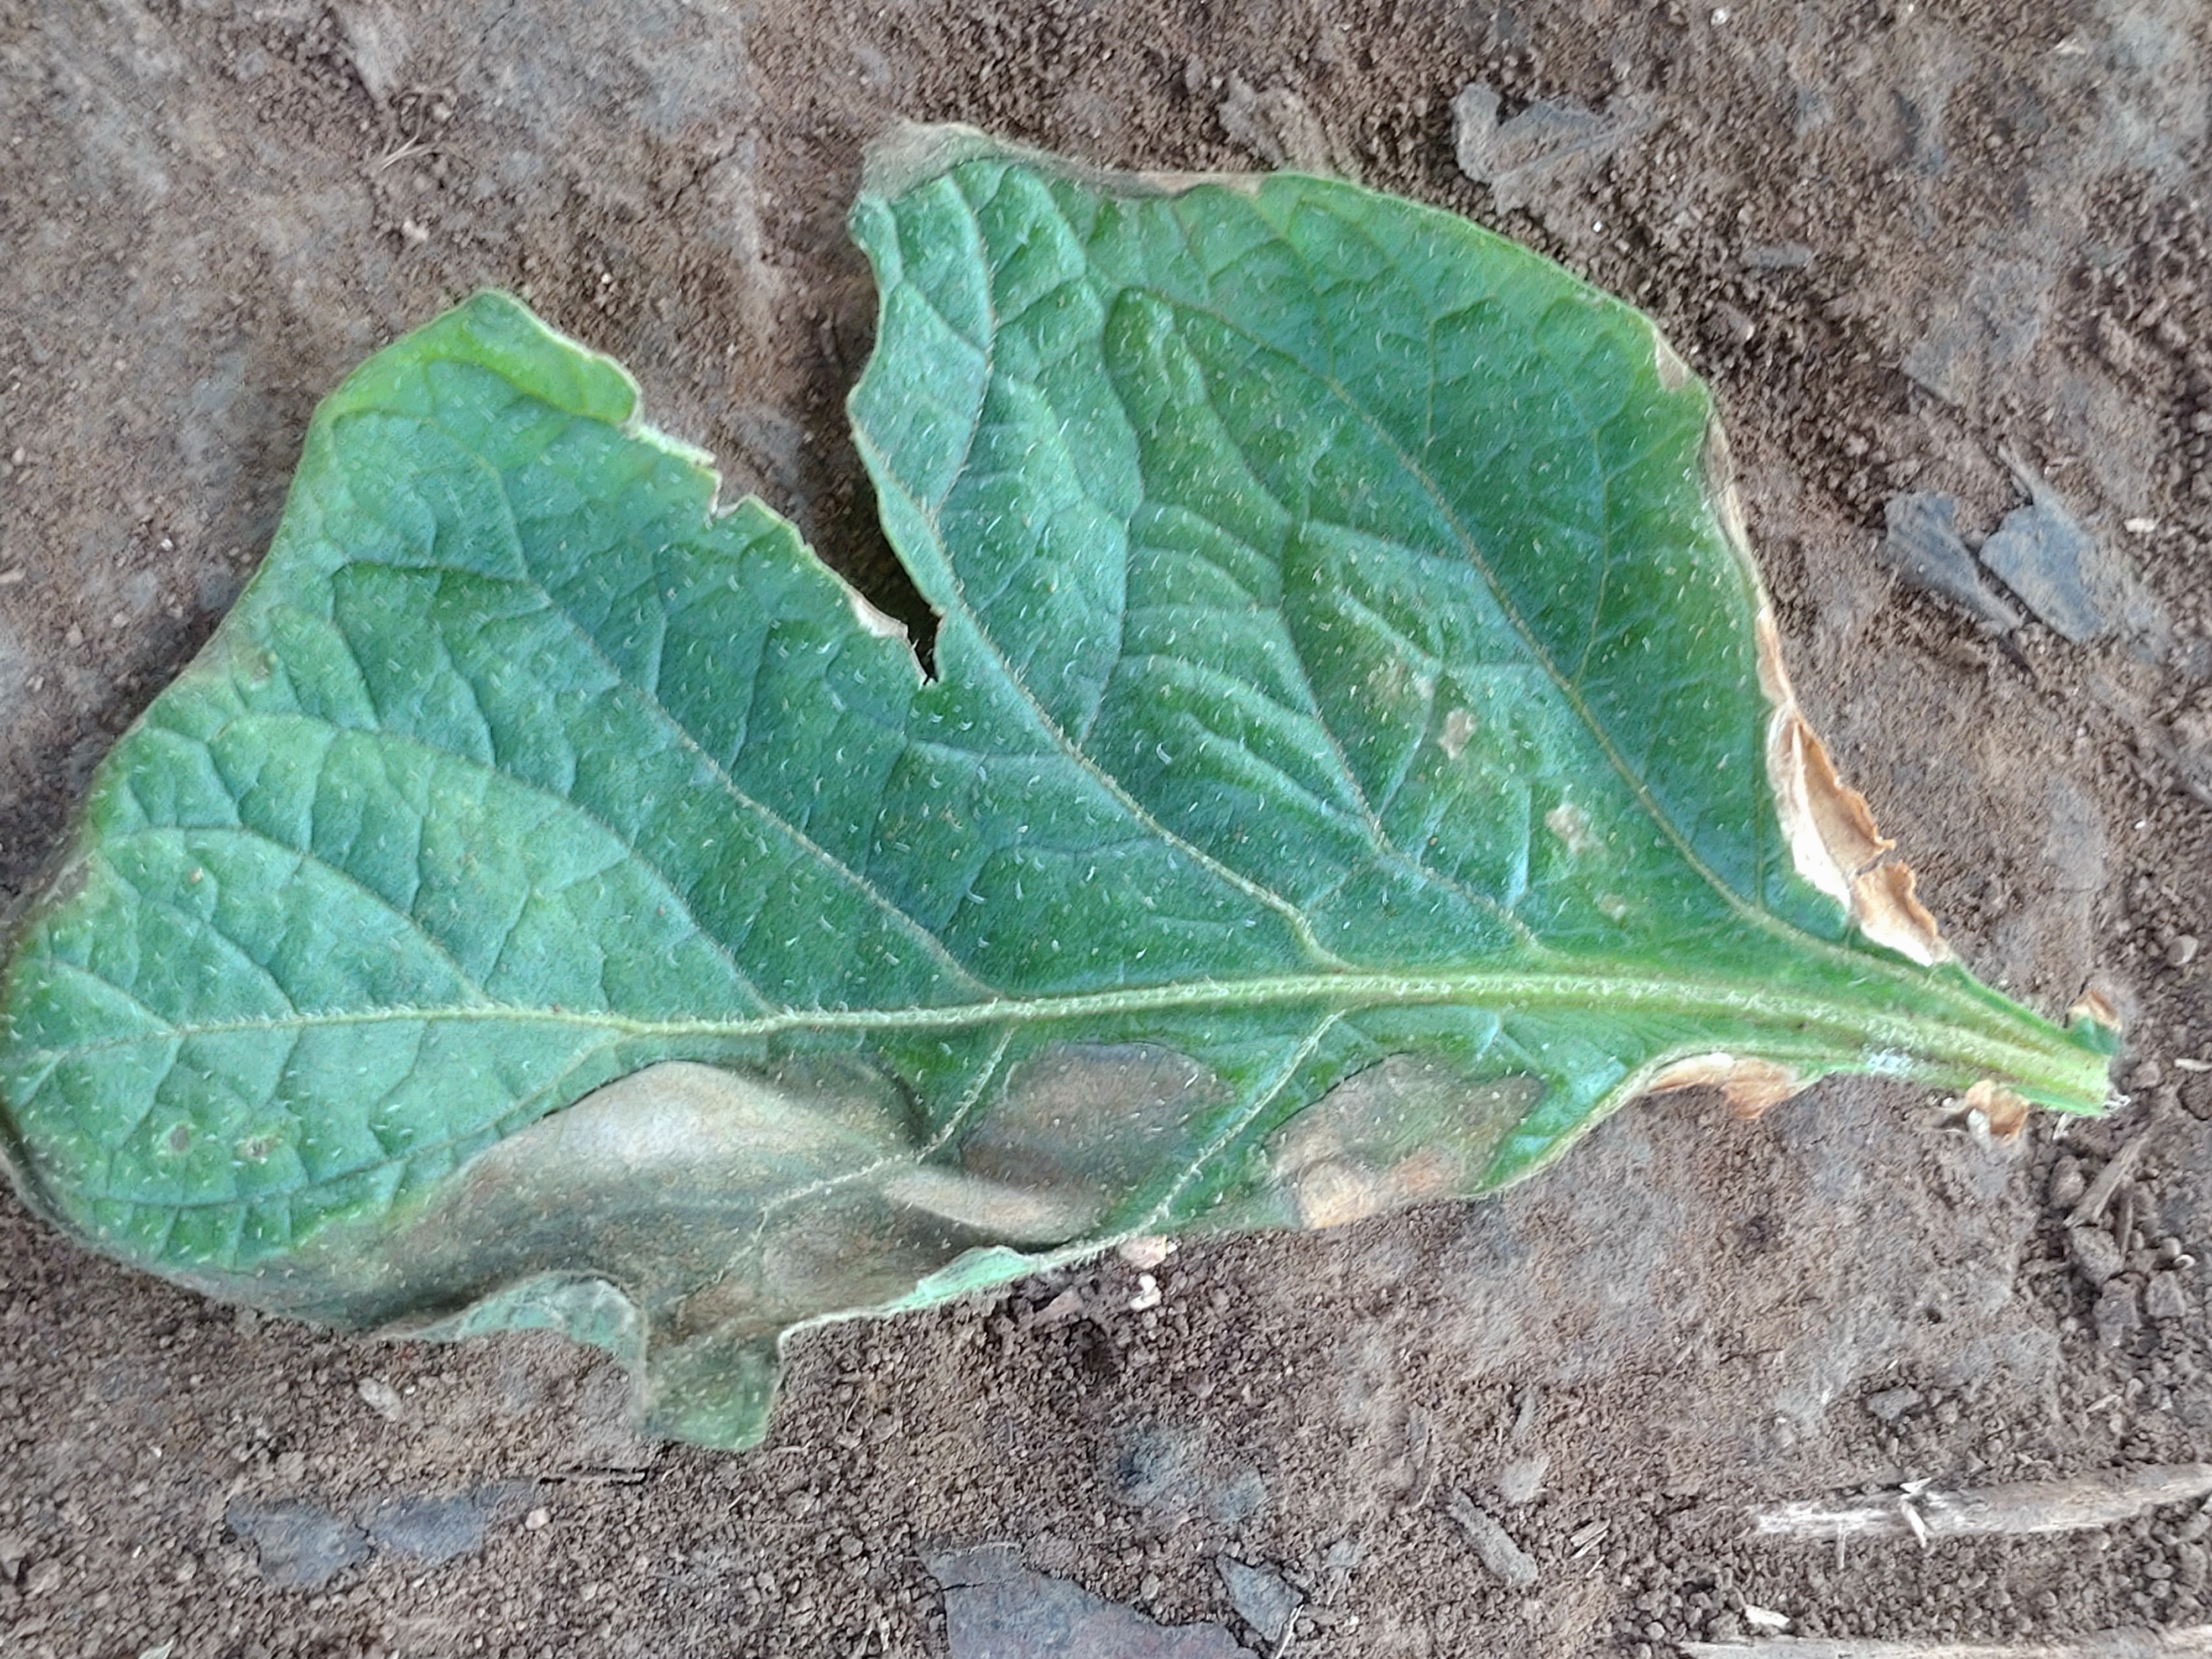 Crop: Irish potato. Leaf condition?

early blight
